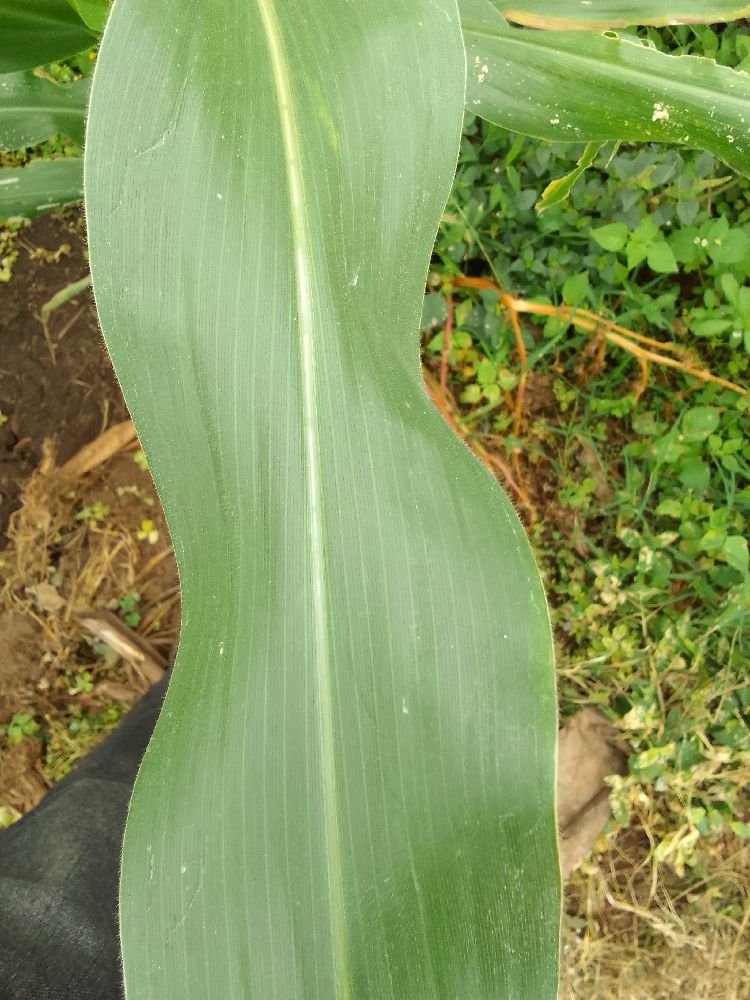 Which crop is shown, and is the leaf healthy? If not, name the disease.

maize, healthy
